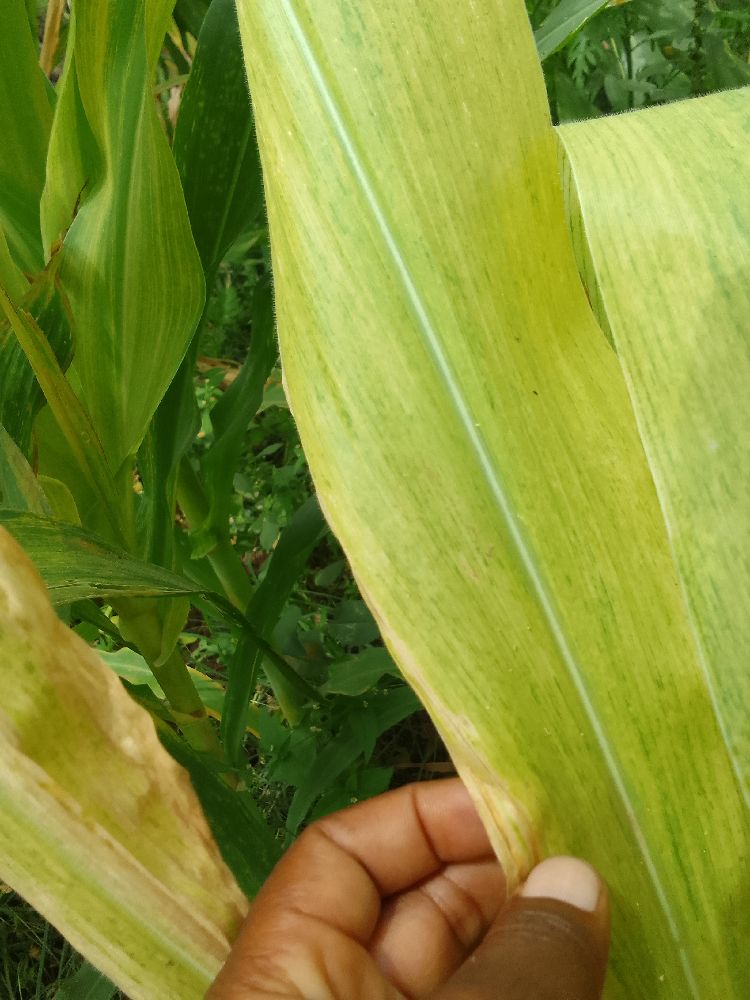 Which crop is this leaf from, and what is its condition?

maize, maize lethal necrosis
